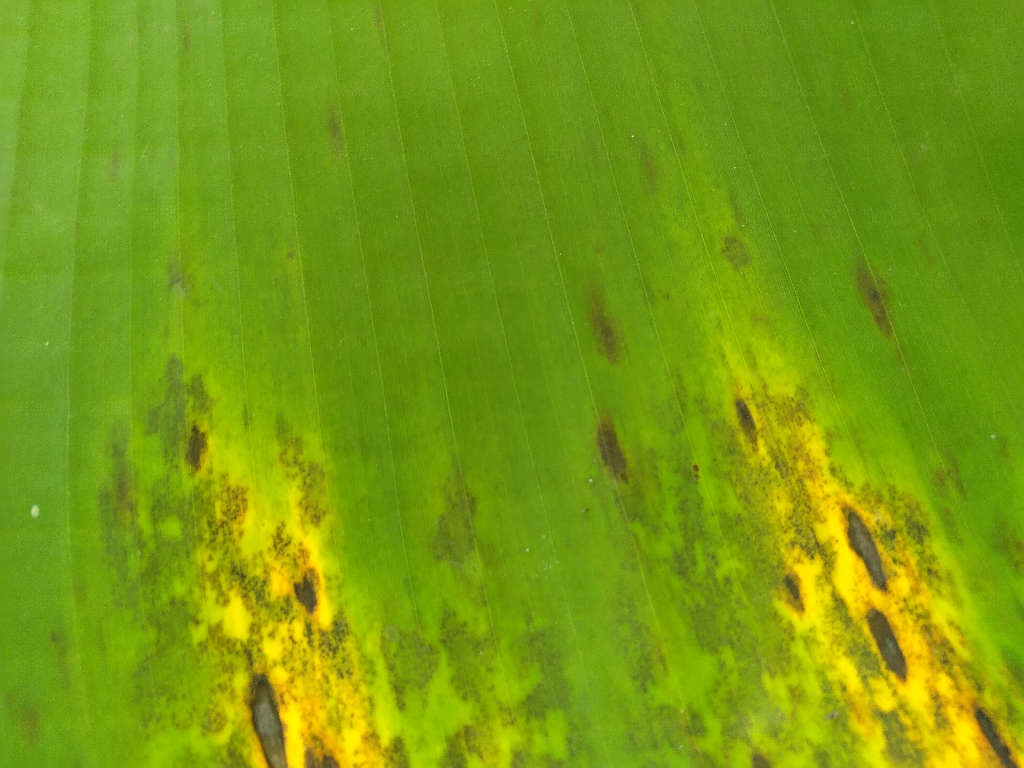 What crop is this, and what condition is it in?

banana, black sigatoka
